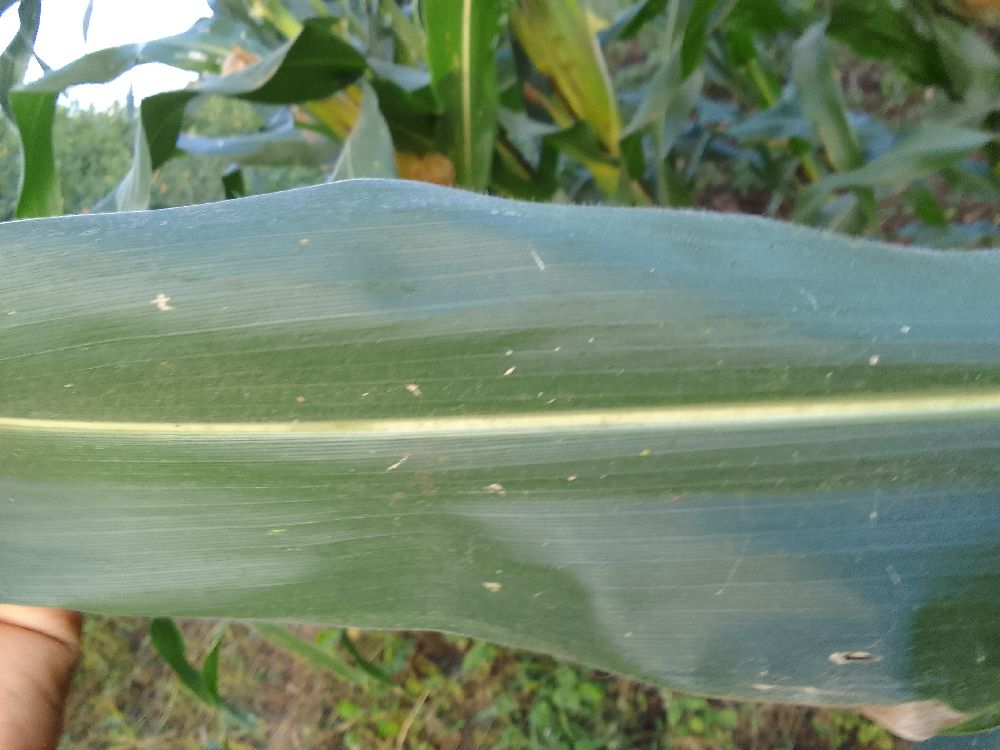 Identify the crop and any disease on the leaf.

maize, healthy
